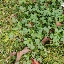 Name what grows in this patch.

unstructured weed
